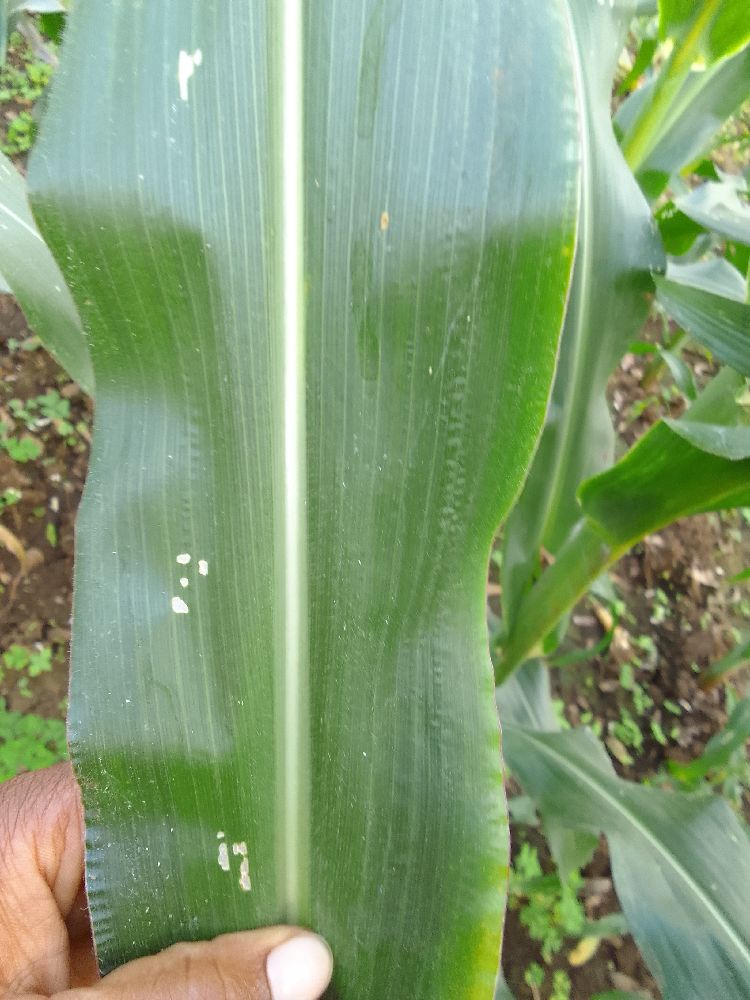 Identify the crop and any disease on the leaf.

maize, healthy
